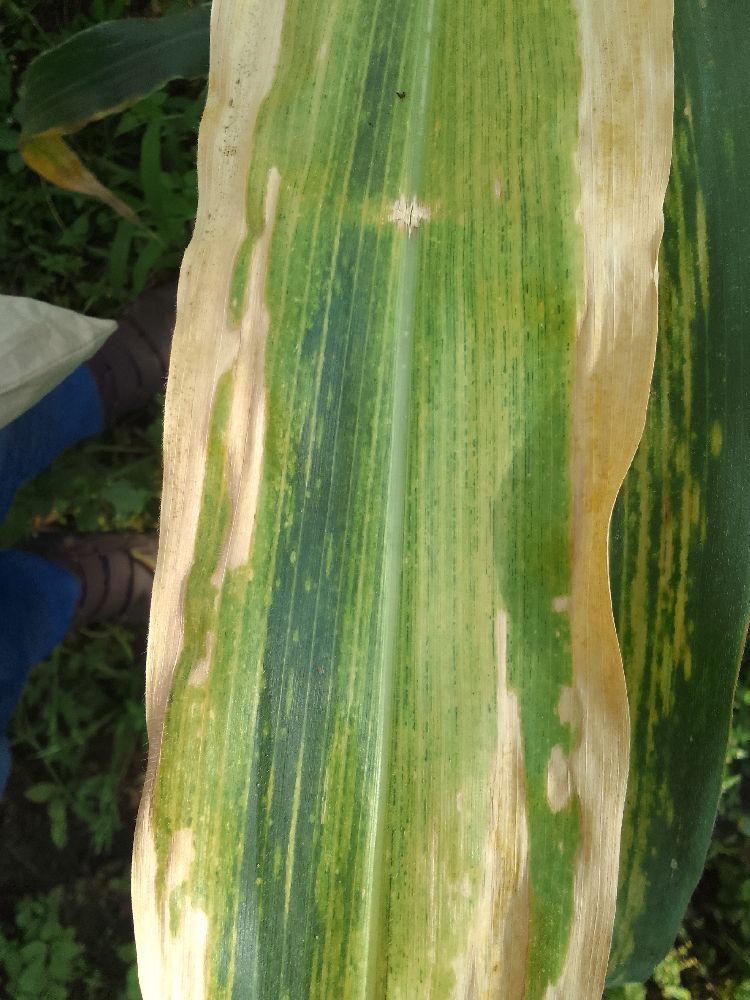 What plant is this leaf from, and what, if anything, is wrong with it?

maize, maize lethal necrosis
